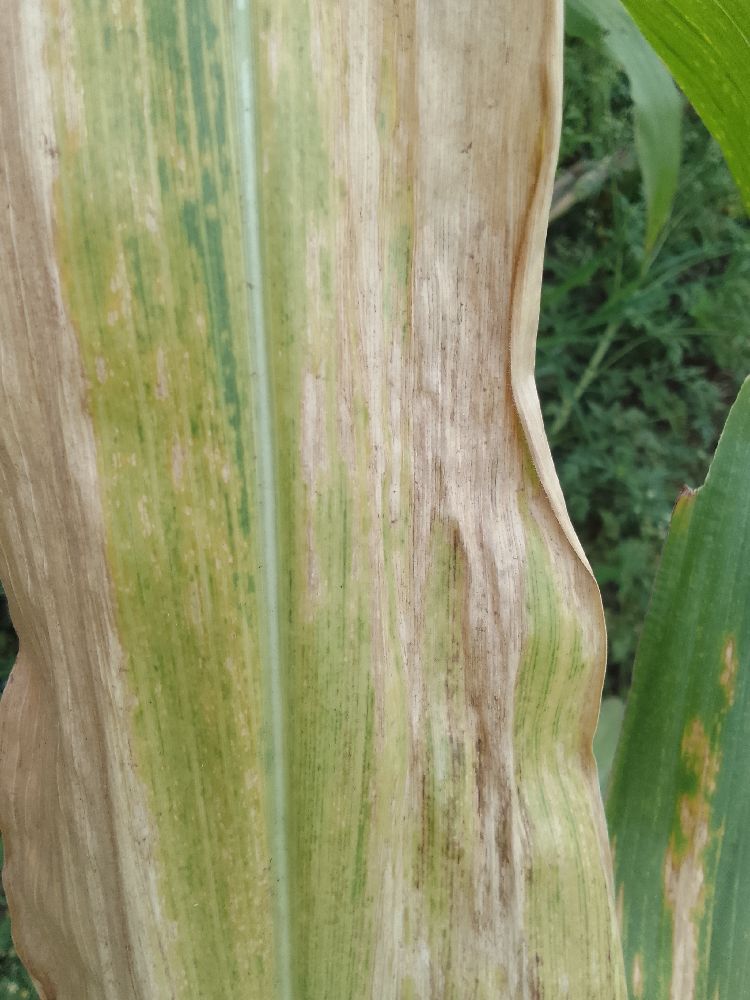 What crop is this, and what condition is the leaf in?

maize, maize lethal necrosis
